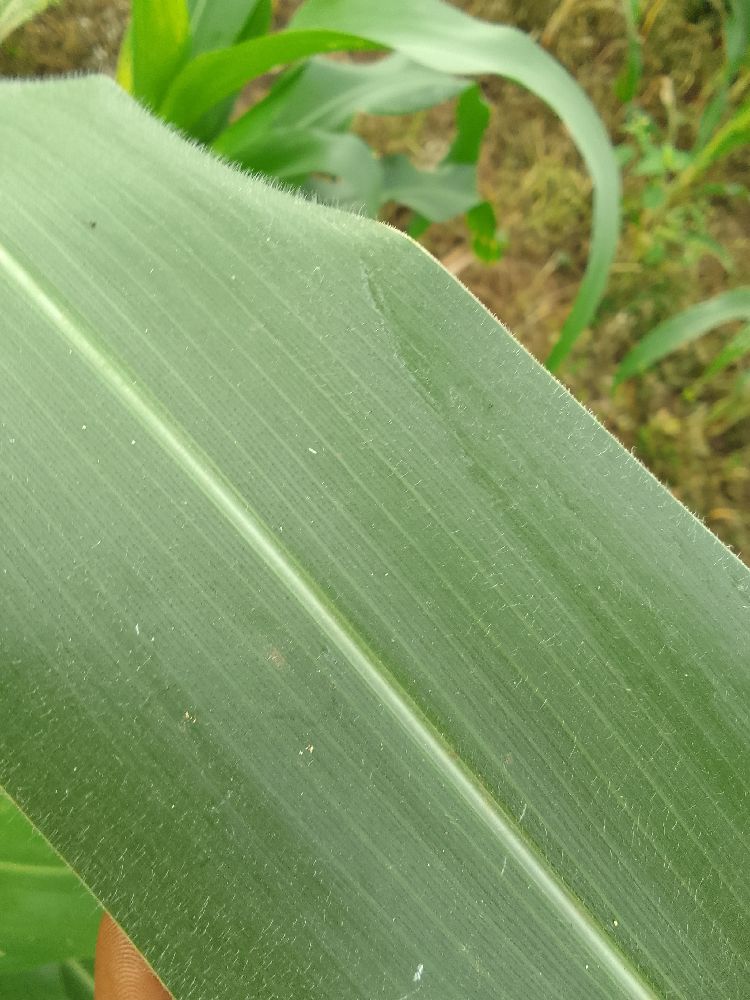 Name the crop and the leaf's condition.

maize, healthy
